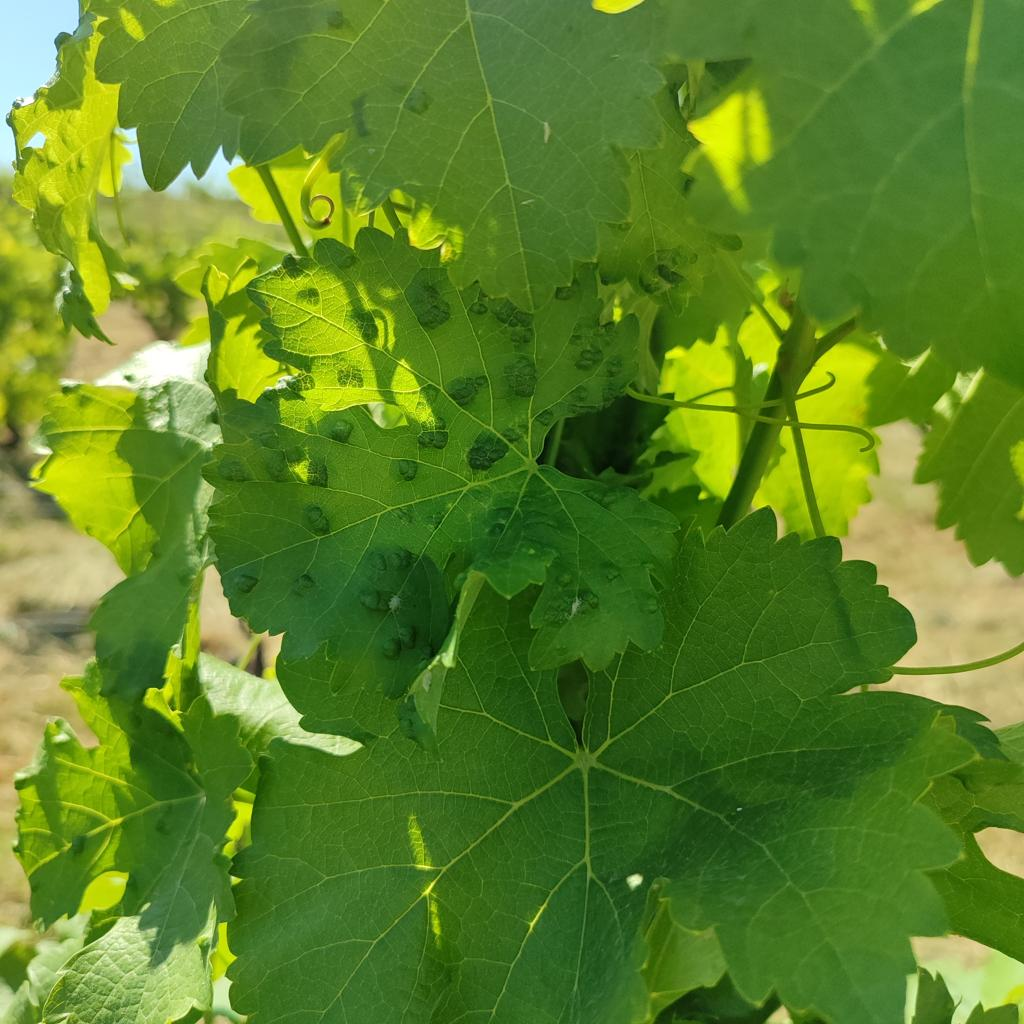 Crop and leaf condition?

grapevine, erineum mite
